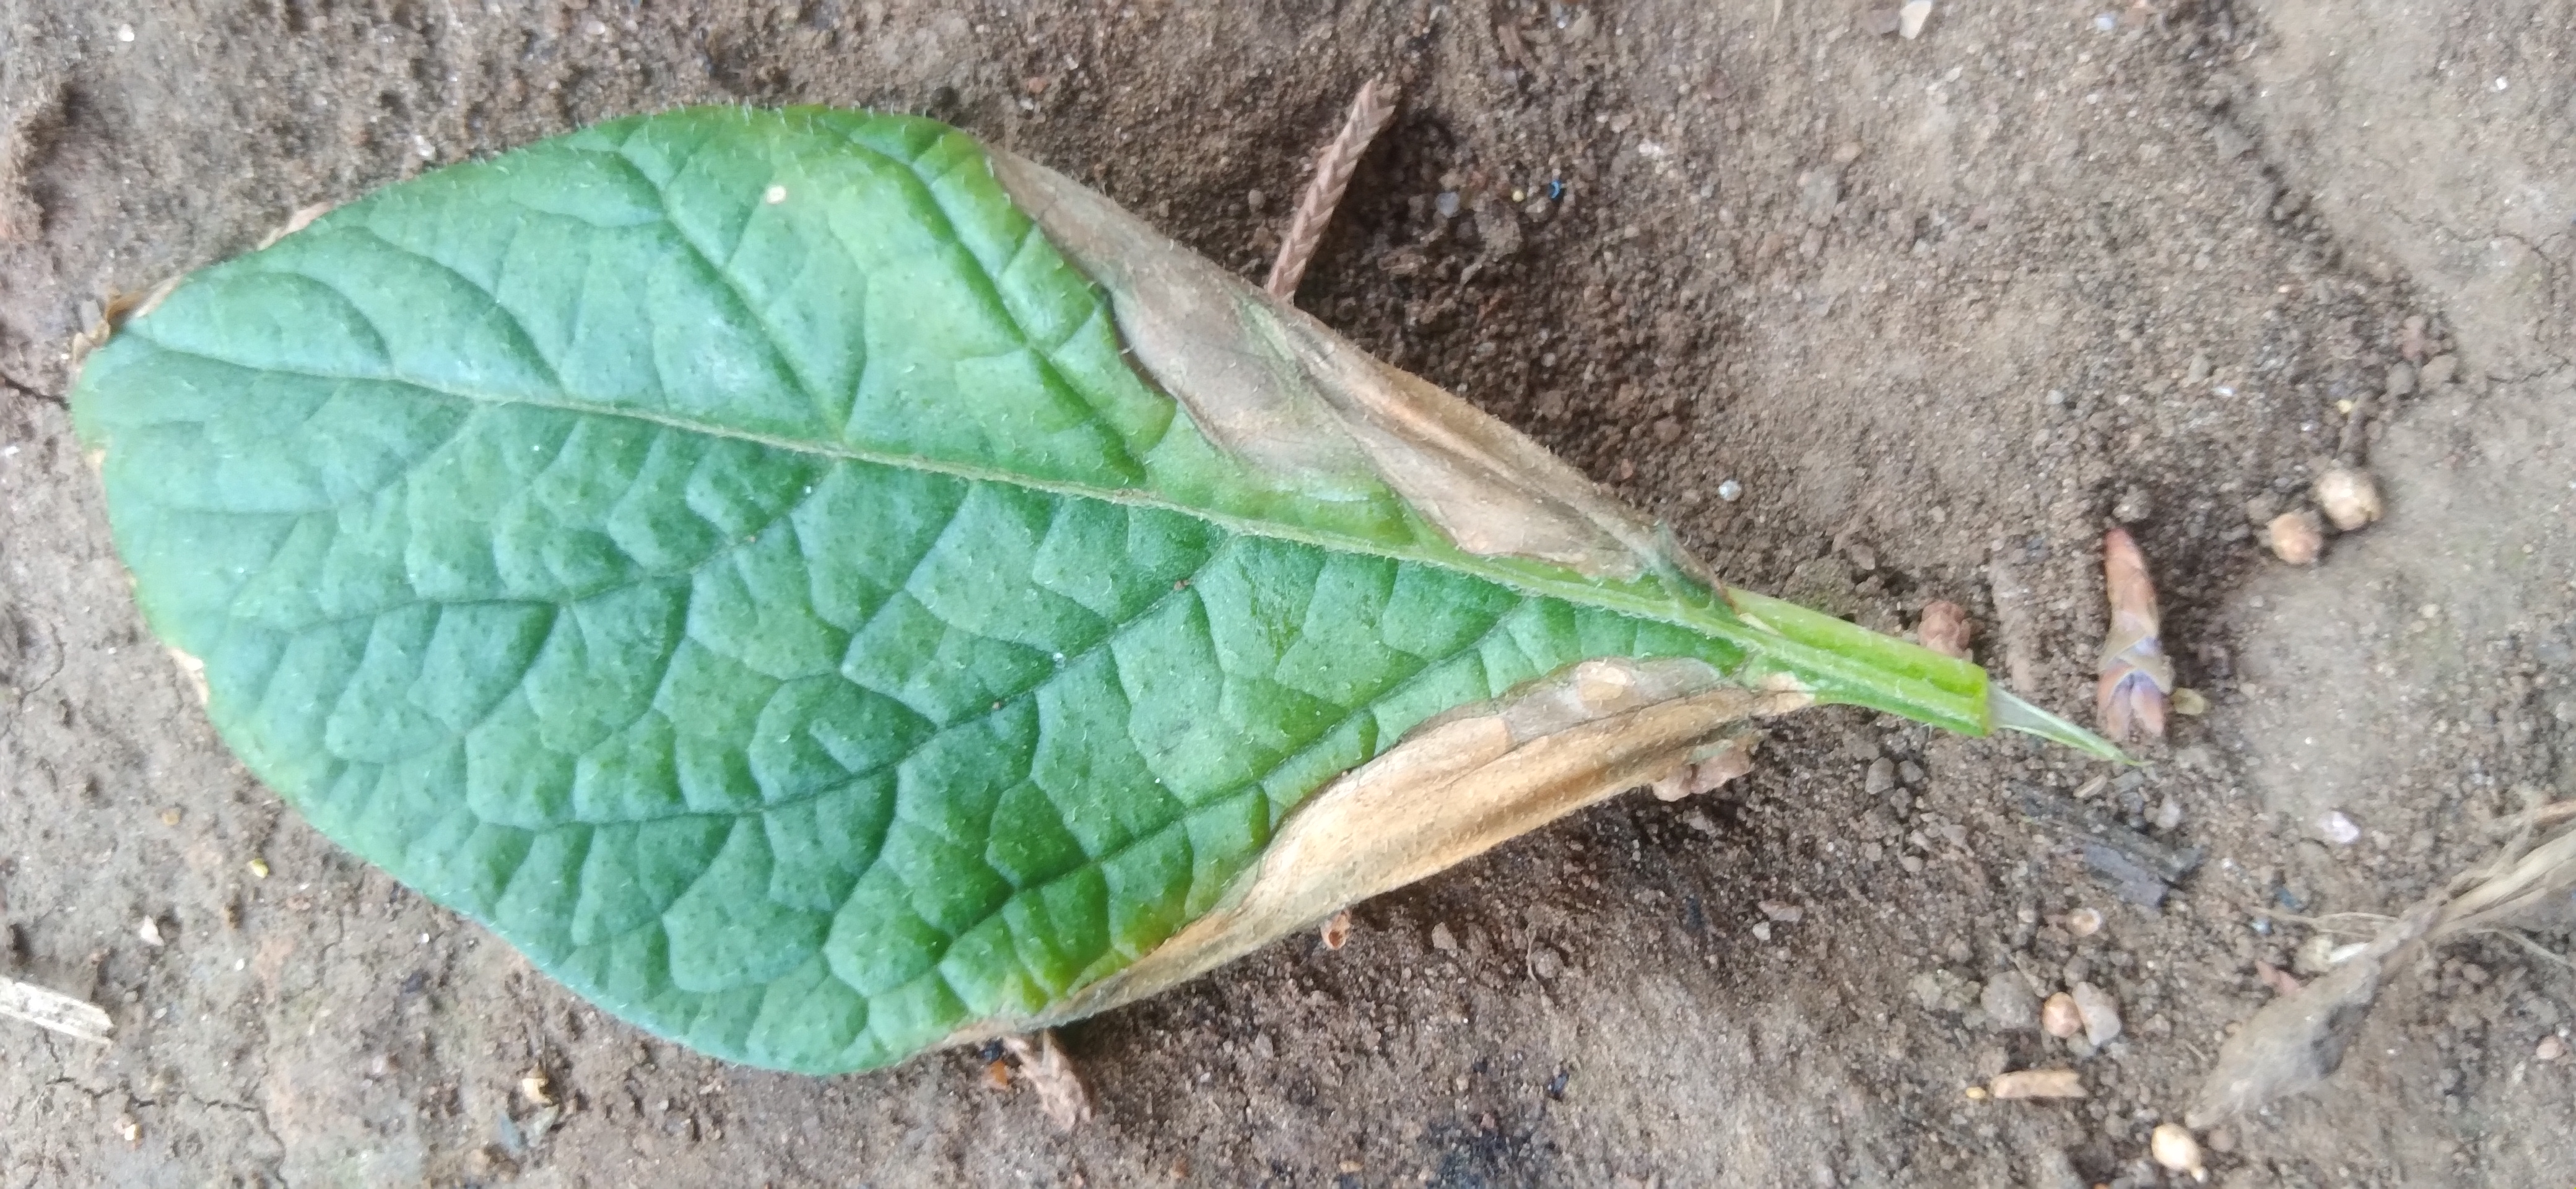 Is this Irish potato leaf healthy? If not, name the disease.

early blight
